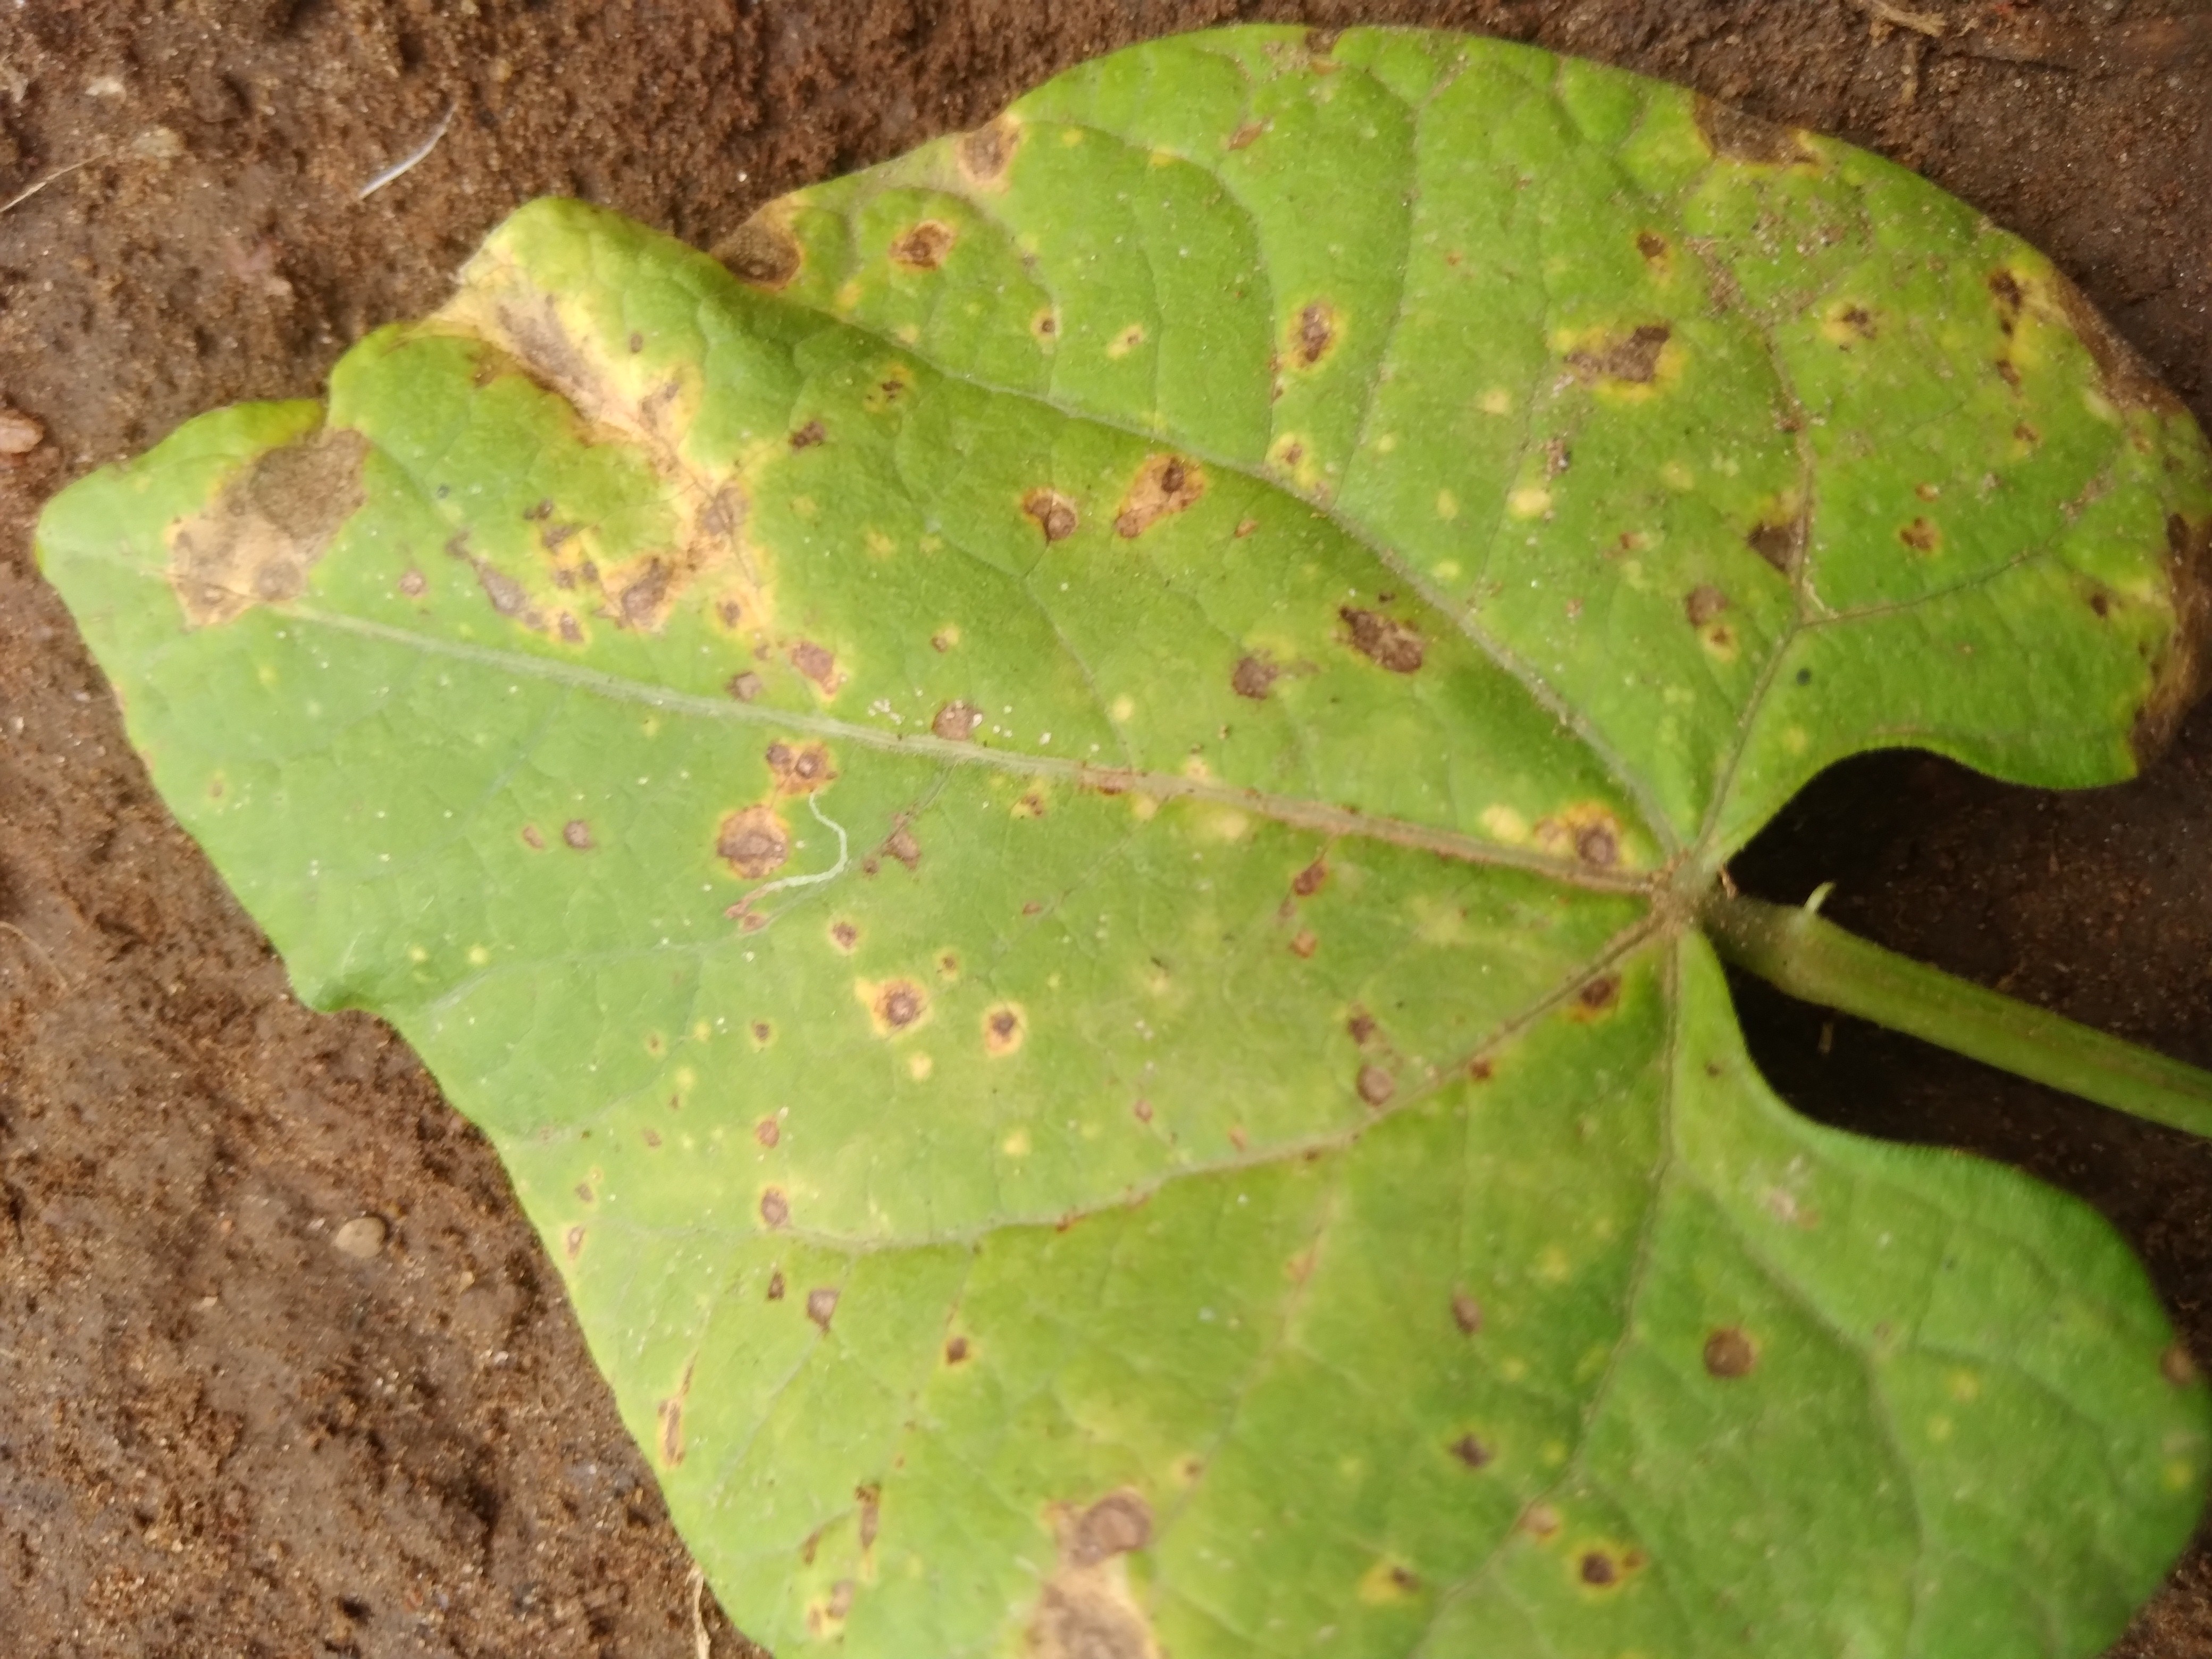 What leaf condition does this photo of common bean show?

rust
